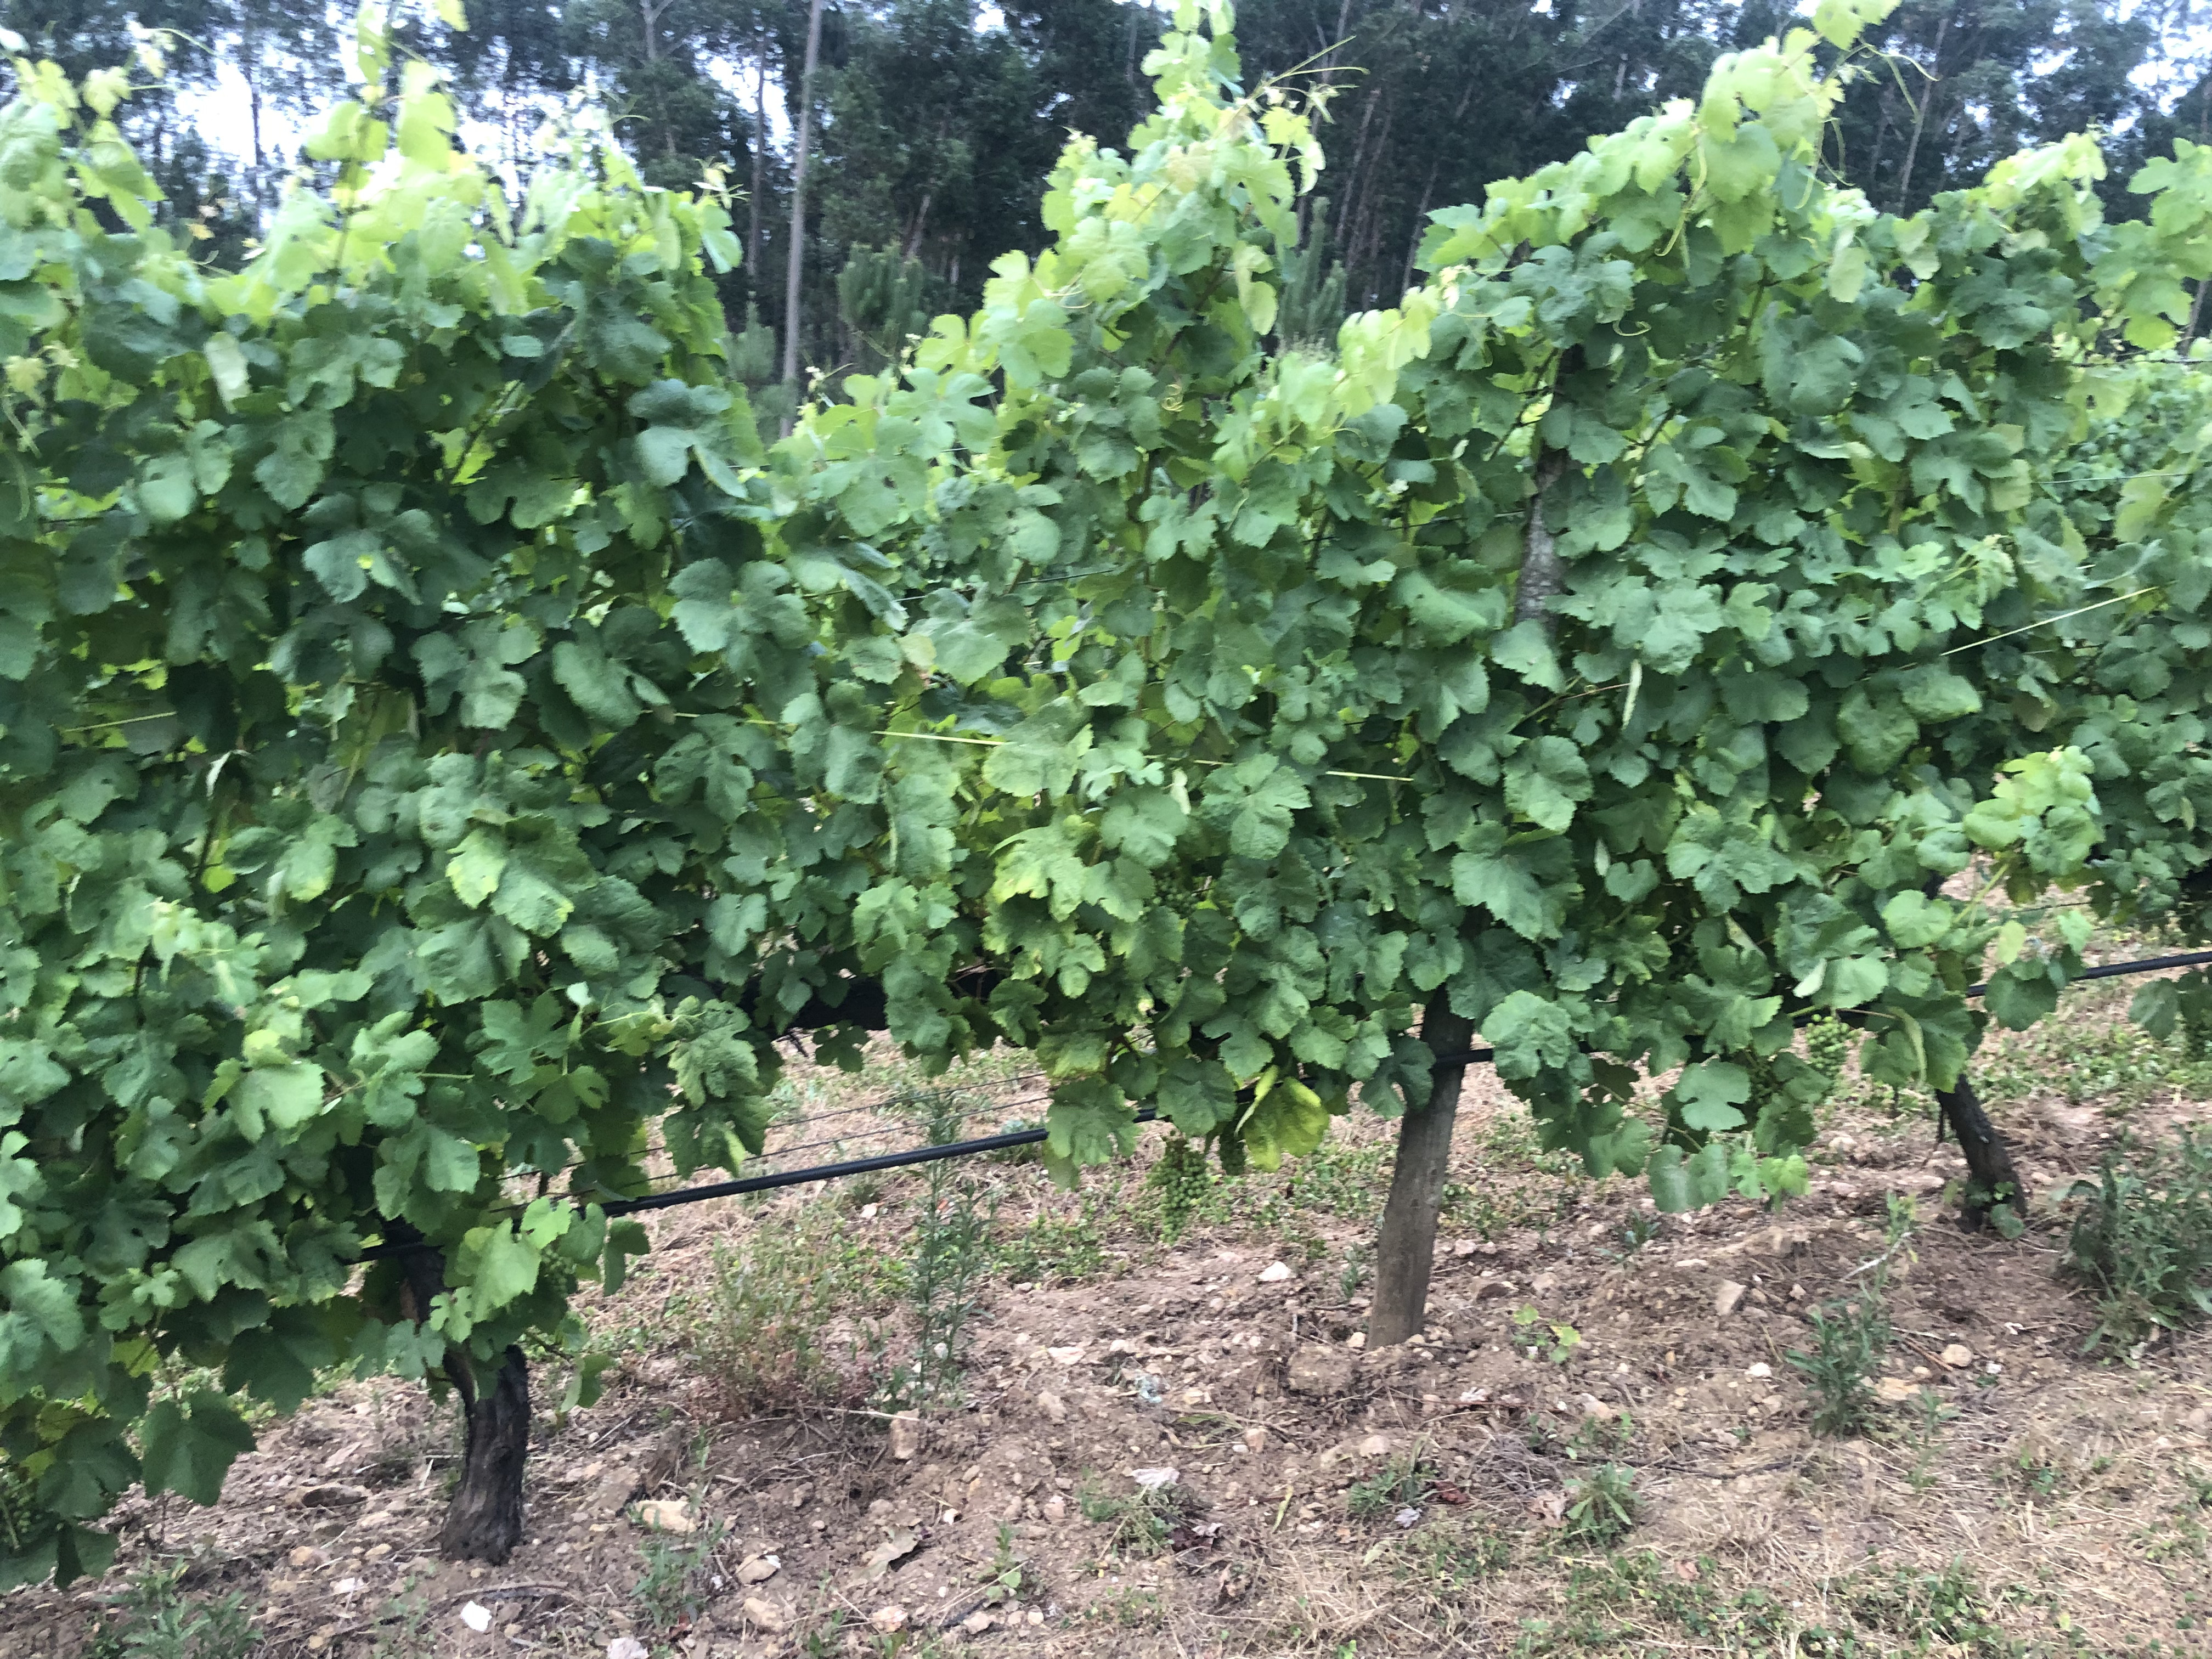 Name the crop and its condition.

grapevine, not affected by esca disease
